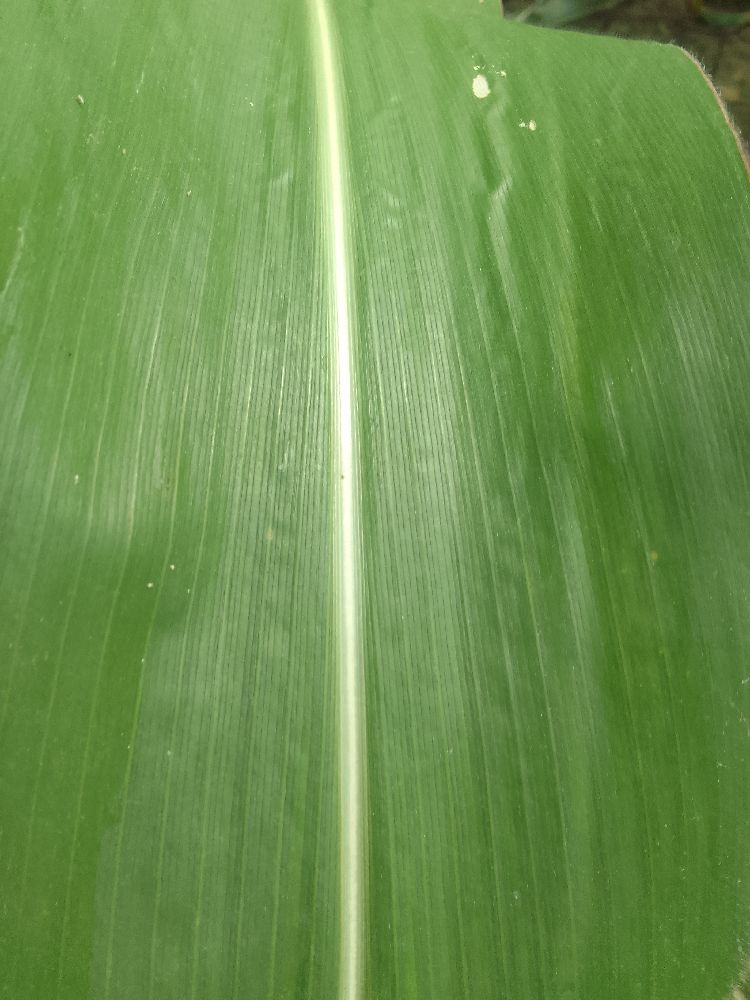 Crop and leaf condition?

maize, healthy
